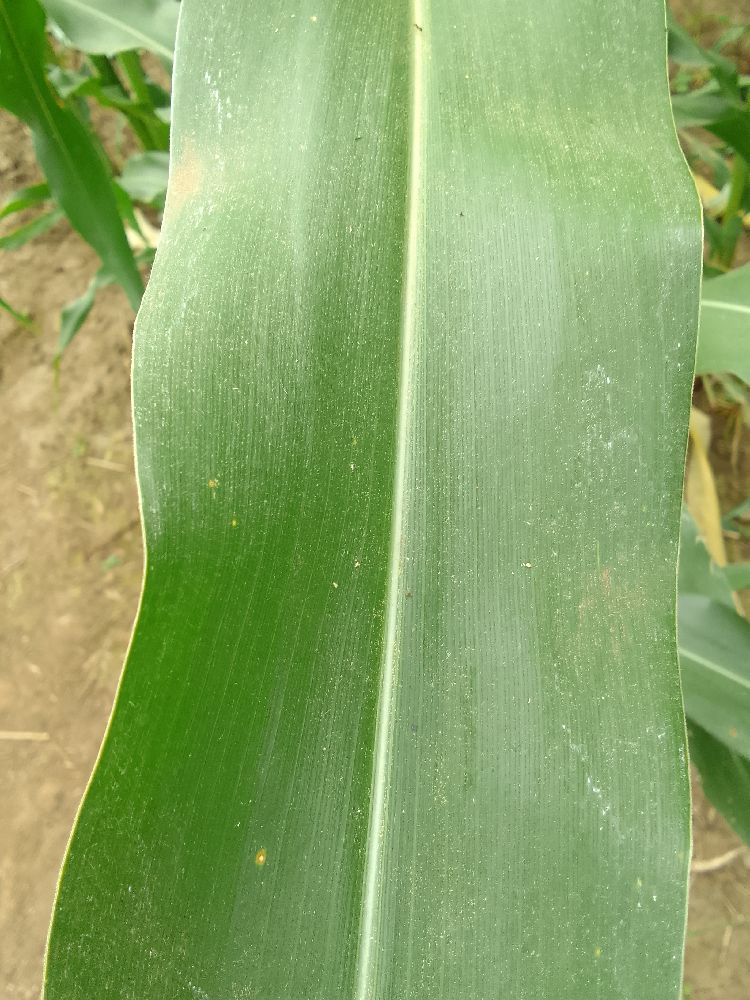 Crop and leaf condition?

maize, healthy
